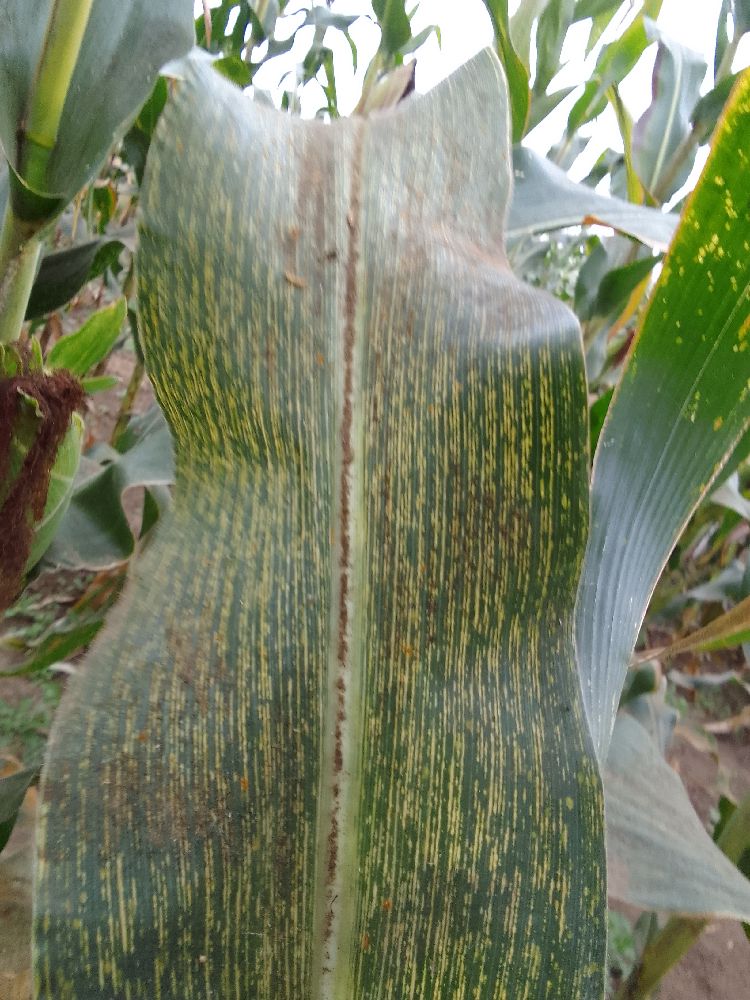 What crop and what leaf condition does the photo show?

maize, maize streak virus
